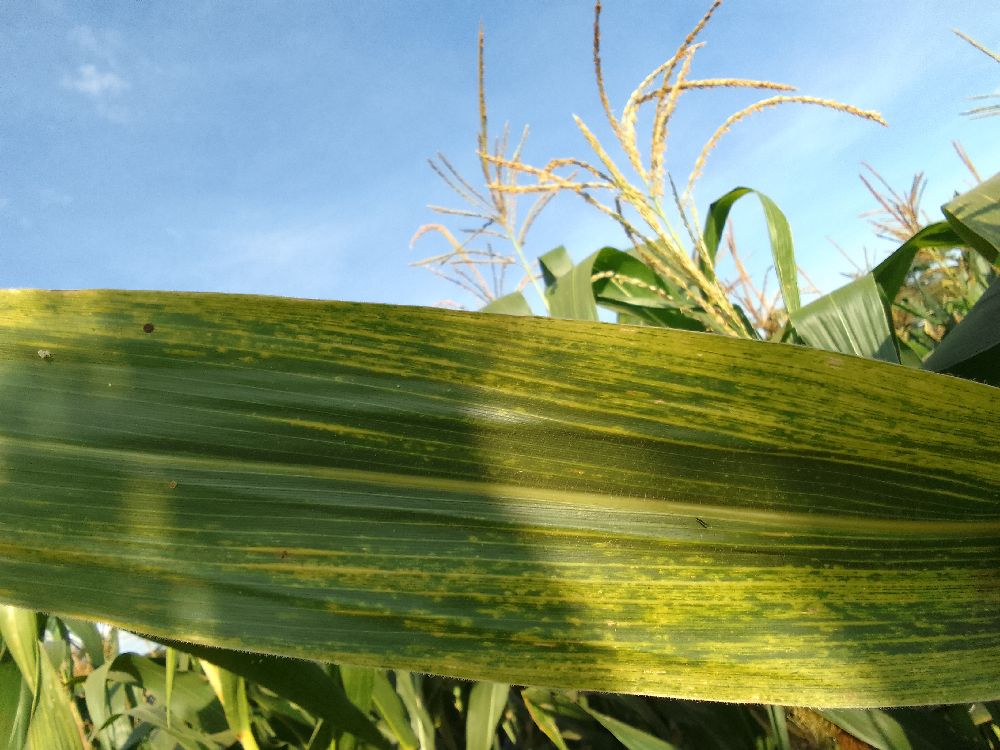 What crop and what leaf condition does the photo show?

maize, maize lethal necrosis
